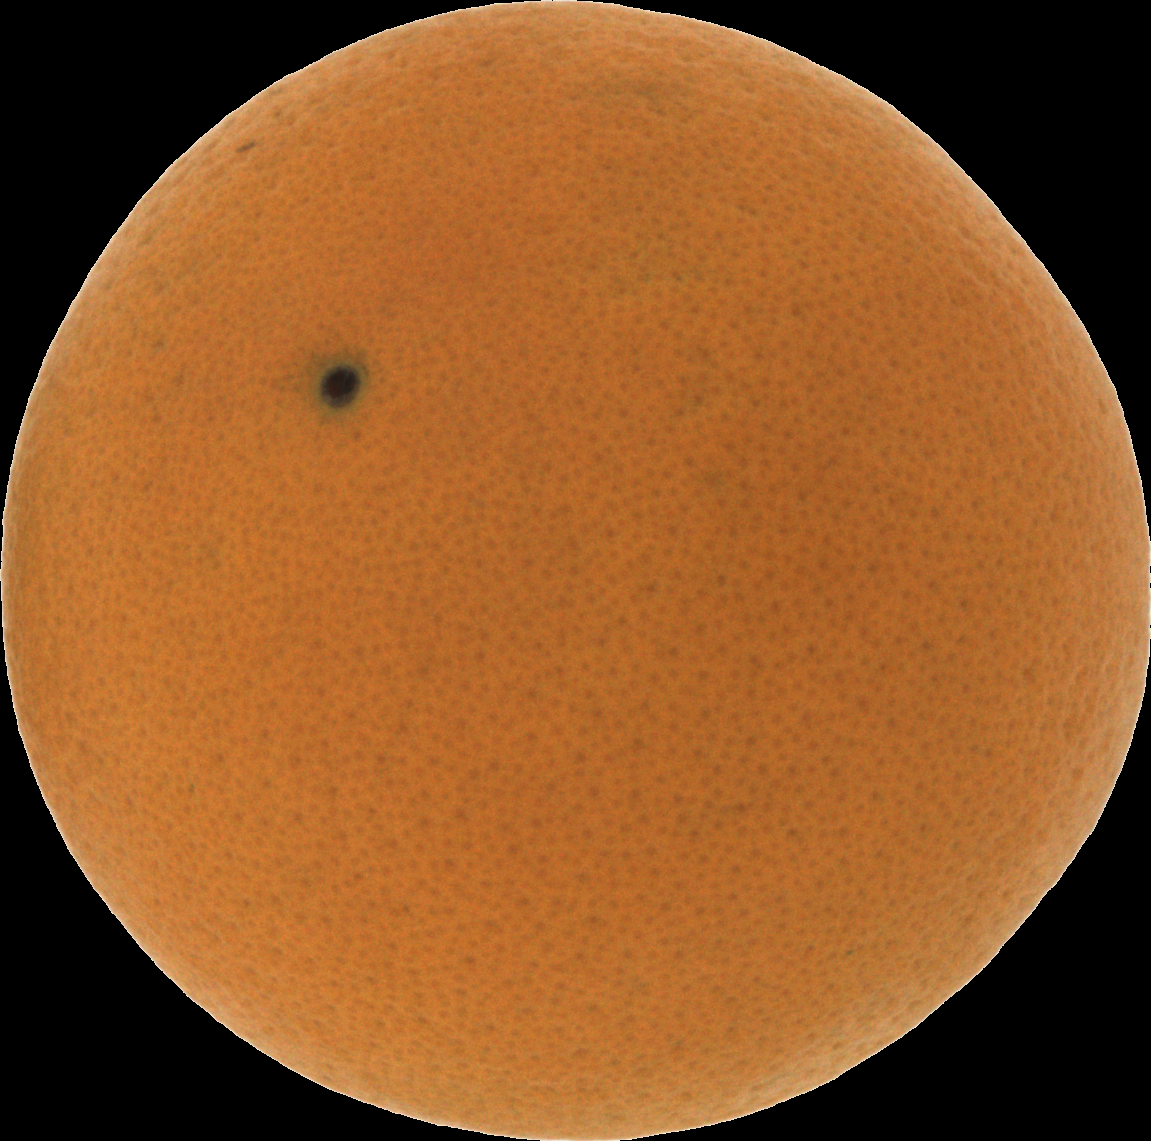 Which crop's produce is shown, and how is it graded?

orange, good
